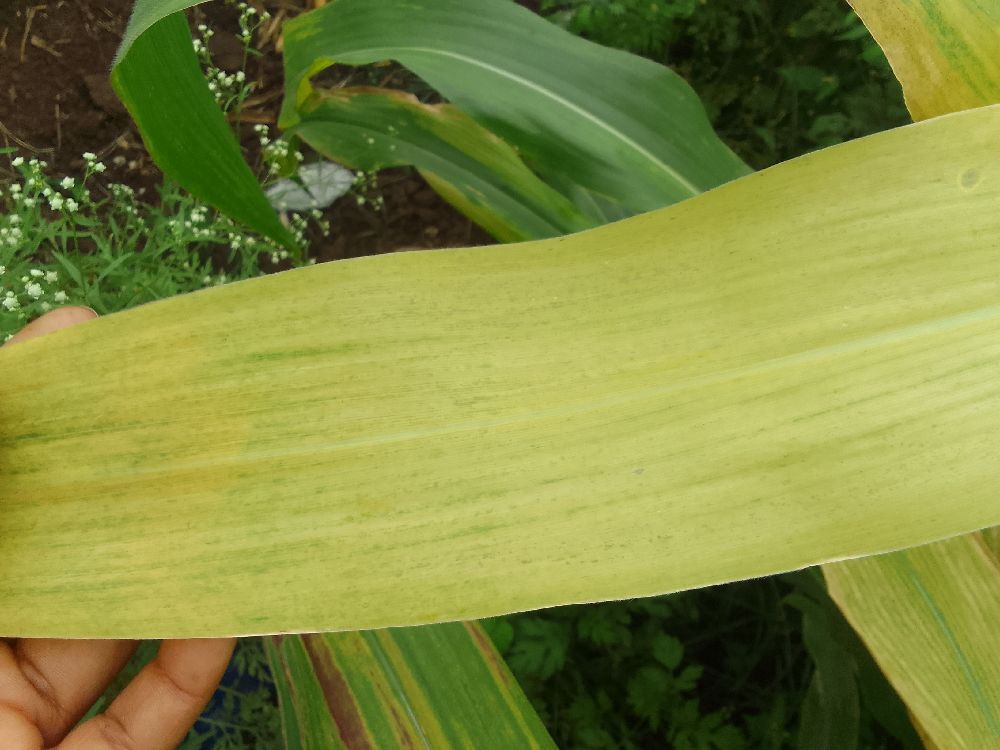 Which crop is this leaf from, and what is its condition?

maize, maize lethal necrosis
